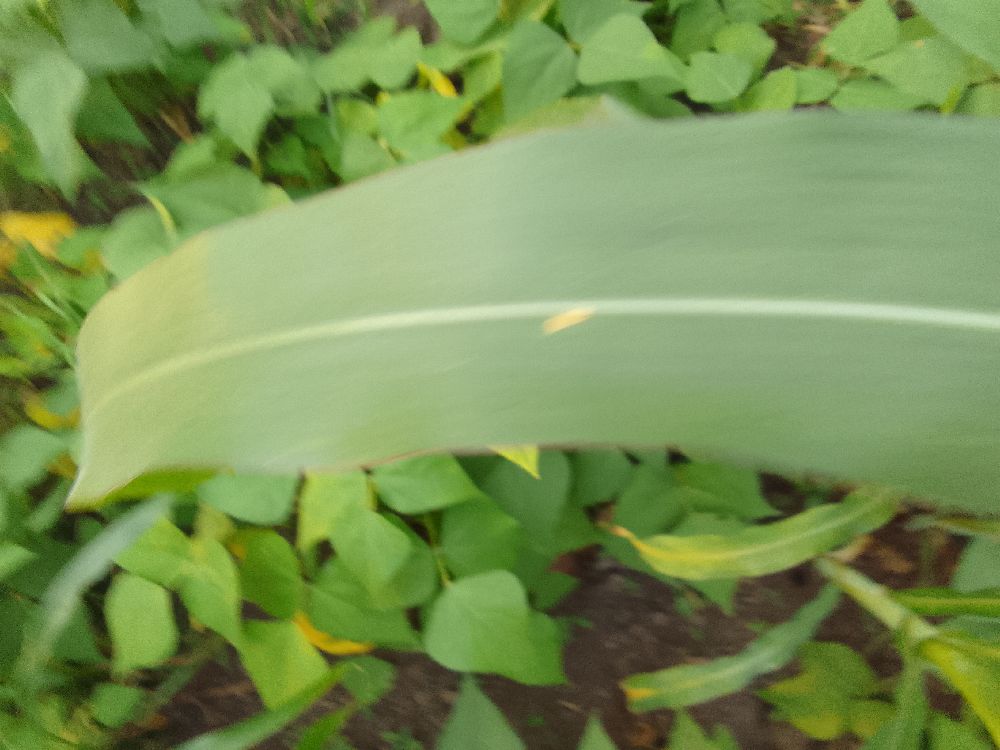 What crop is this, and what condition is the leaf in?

maize, healthy
